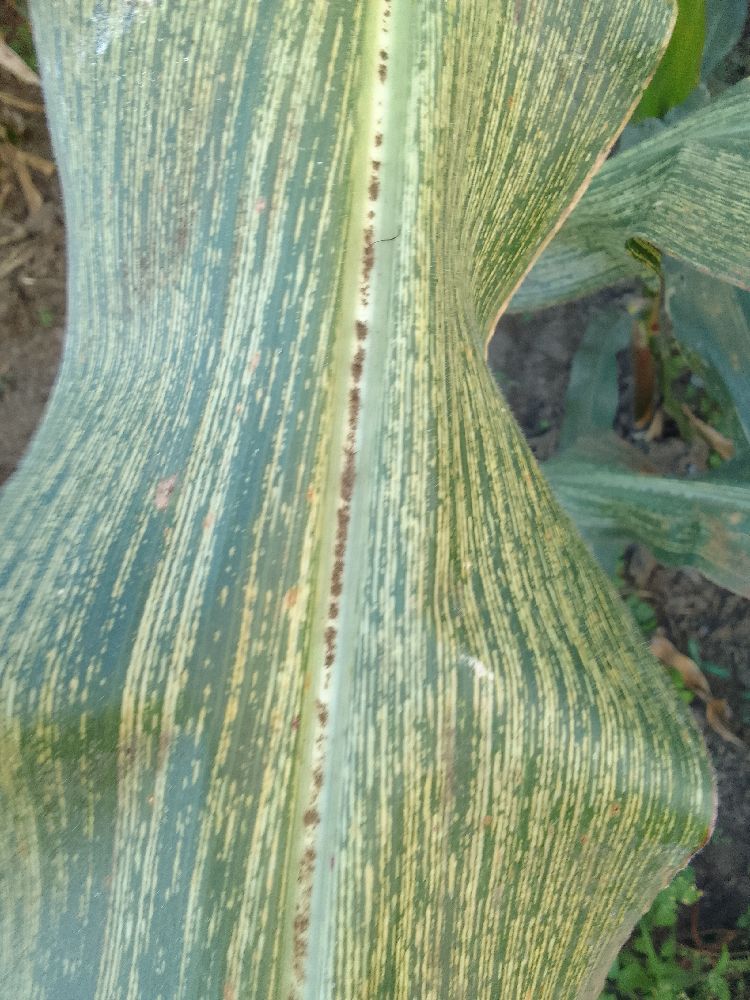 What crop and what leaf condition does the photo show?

maize, maize streak virus
